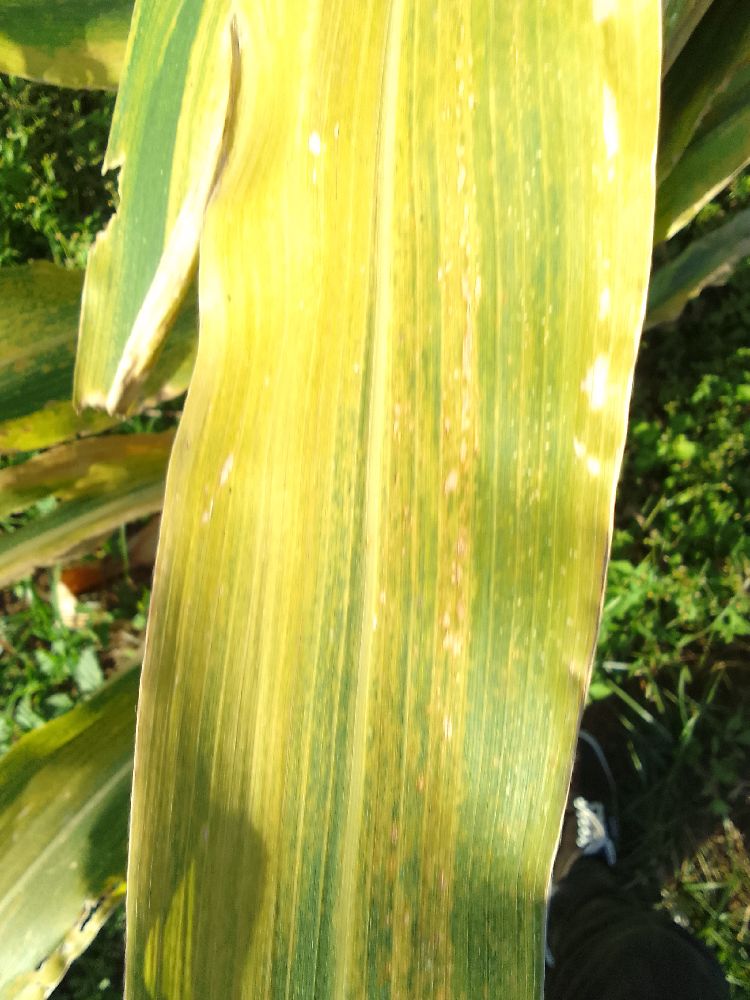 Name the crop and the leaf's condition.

maize, maize lethal necrosis
